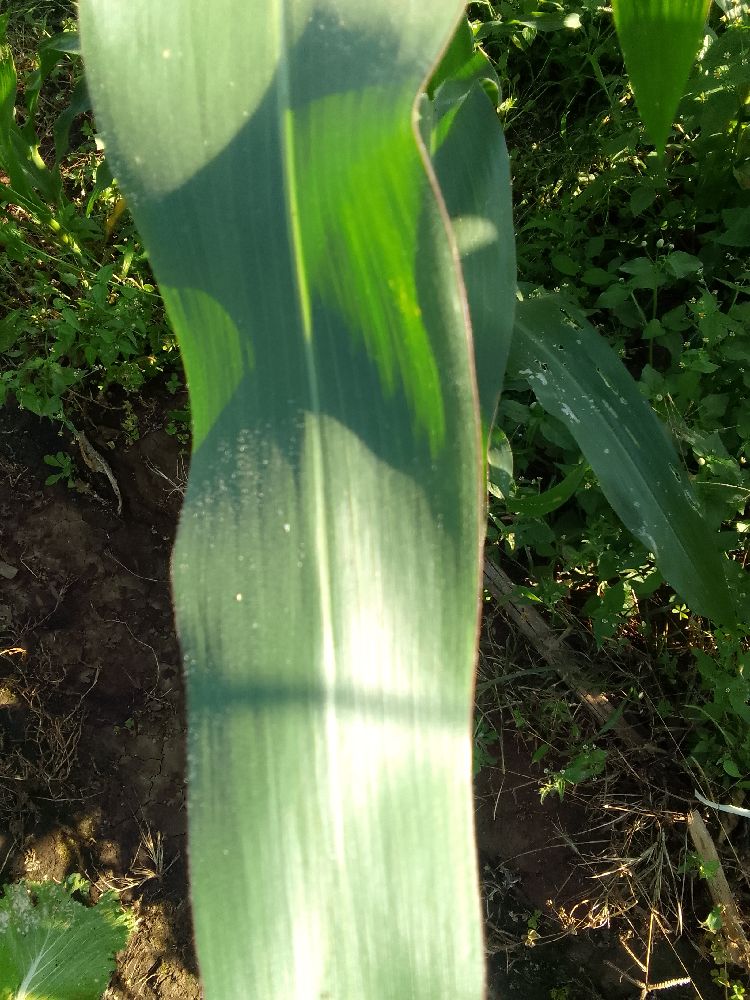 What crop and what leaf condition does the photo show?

maize, healthy
